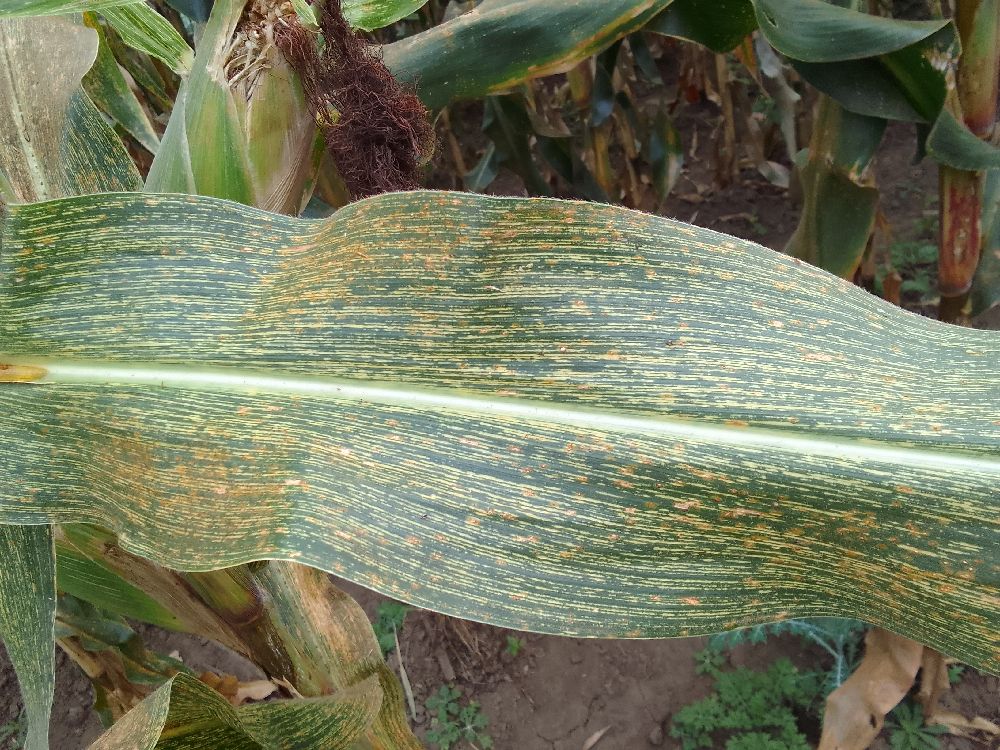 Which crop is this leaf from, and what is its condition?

maize, maize streak virus
